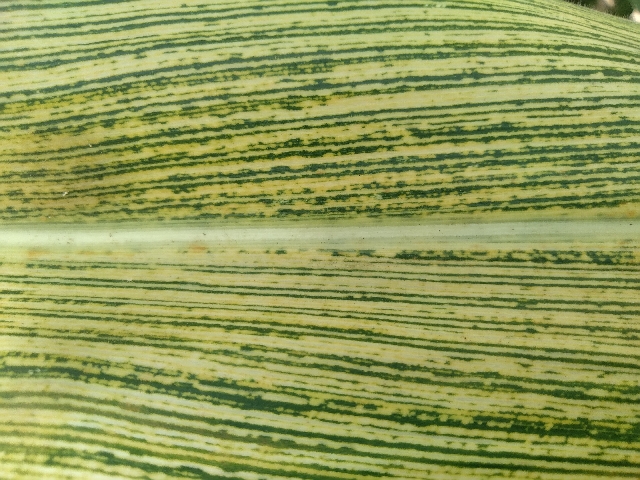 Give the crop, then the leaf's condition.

maize, maize streak virus
